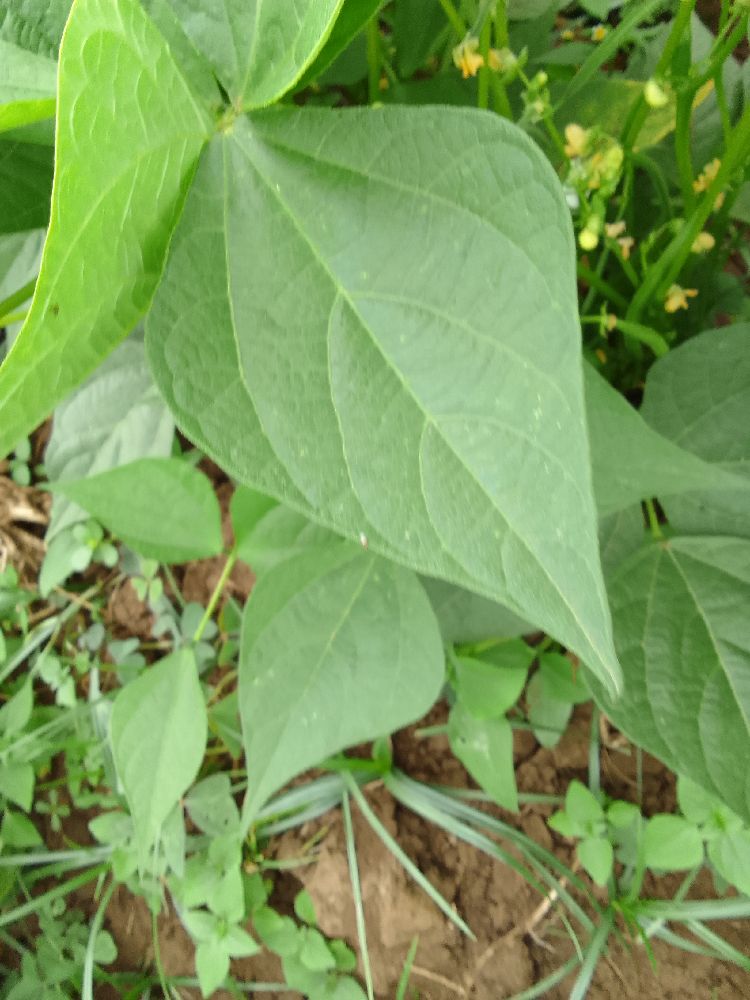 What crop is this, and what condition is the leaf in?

common bean, healthy
